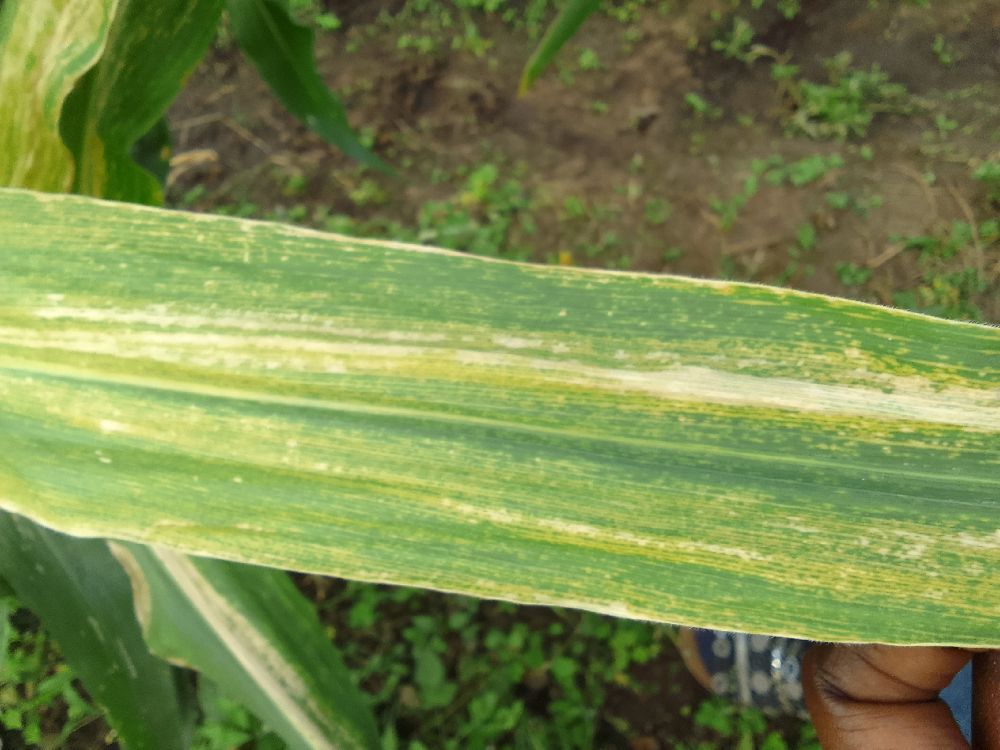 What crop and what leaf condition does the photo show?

maize, maize lethal necrosis
